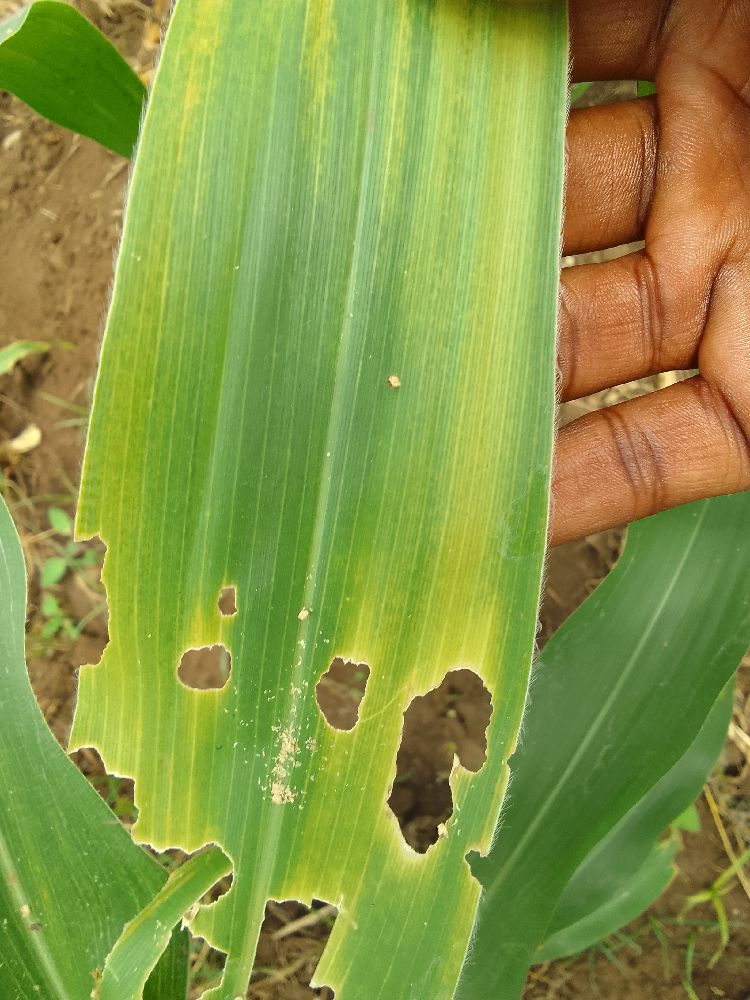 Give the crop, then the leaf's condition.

maize, maize lethal necrosis
